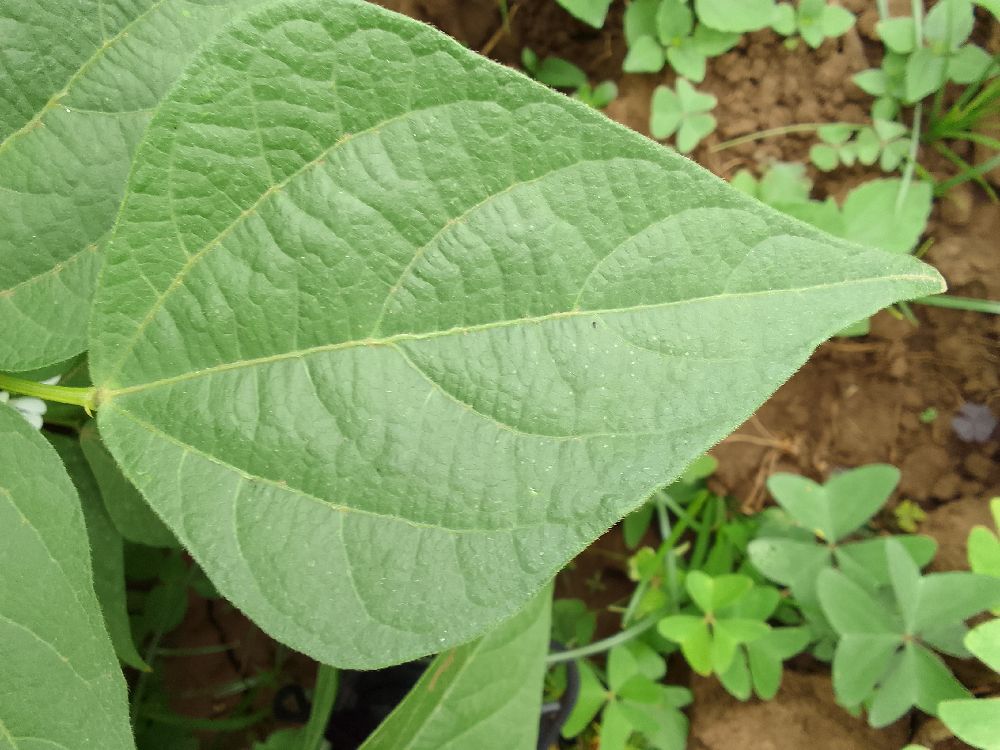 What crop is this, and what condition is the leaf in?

common bean, healthy
